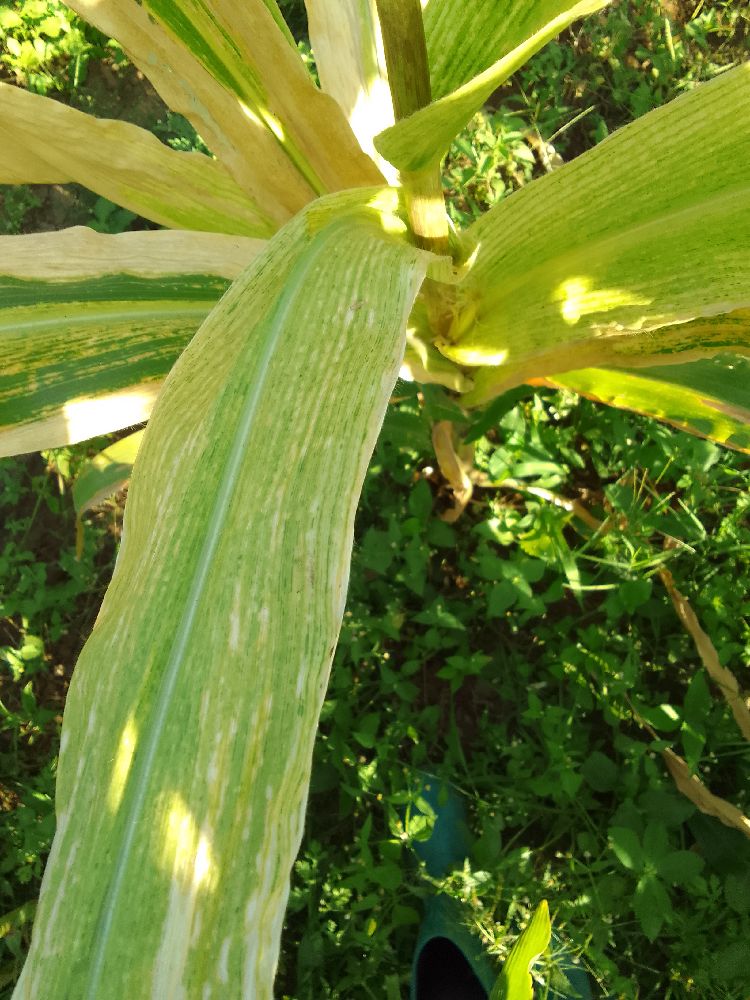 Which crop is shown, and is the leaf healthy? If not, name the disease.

maize, maize lethal necrosis
